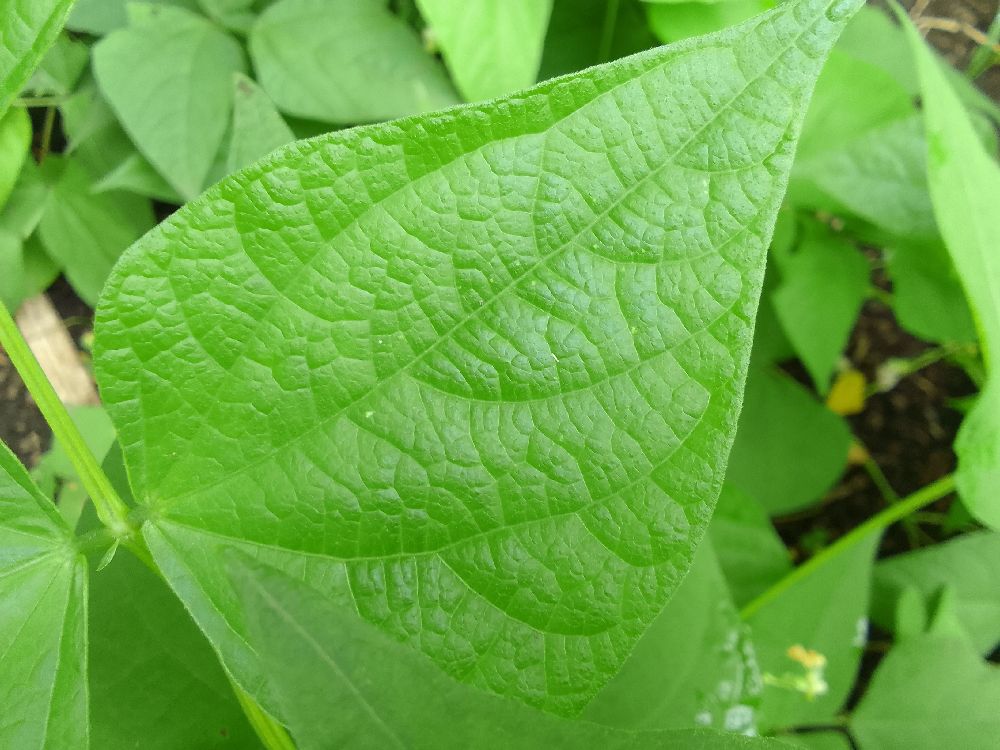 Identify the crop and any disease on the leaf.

common bean, healthy
